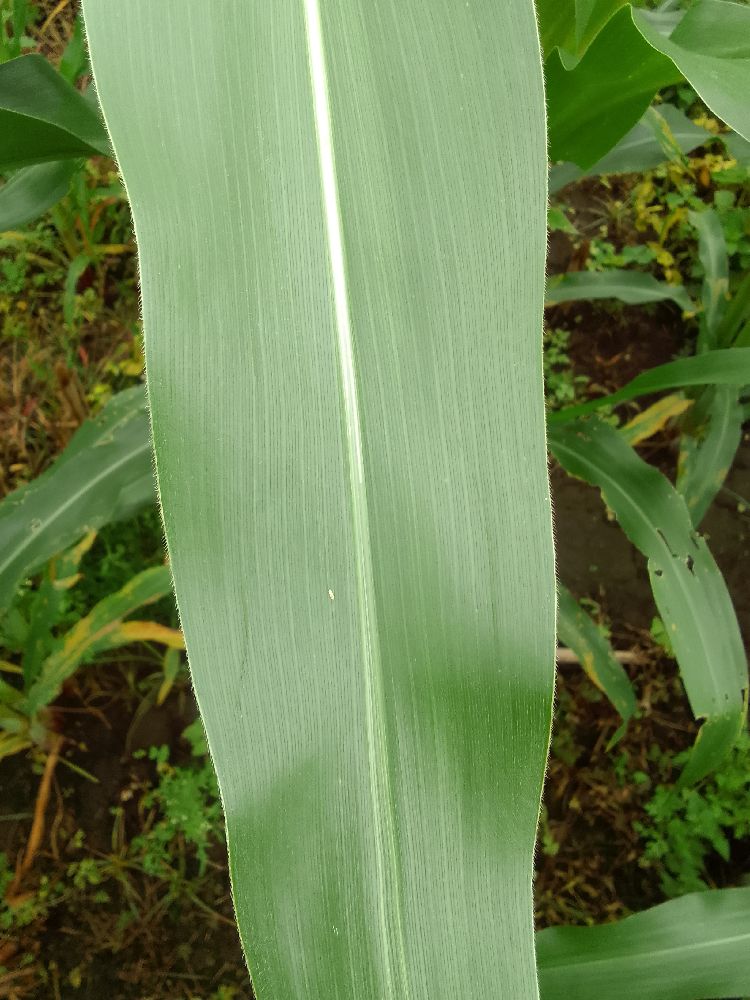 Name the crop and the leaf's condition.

maize, healthy
